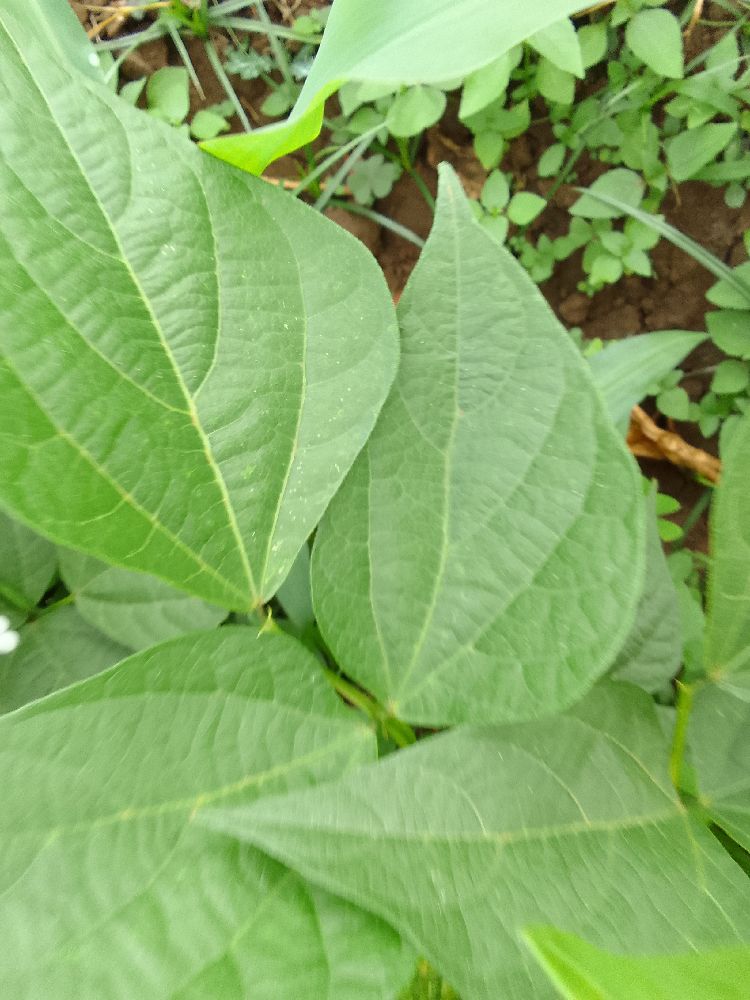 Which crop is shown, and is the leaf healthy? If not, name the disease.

common bean, healthy
